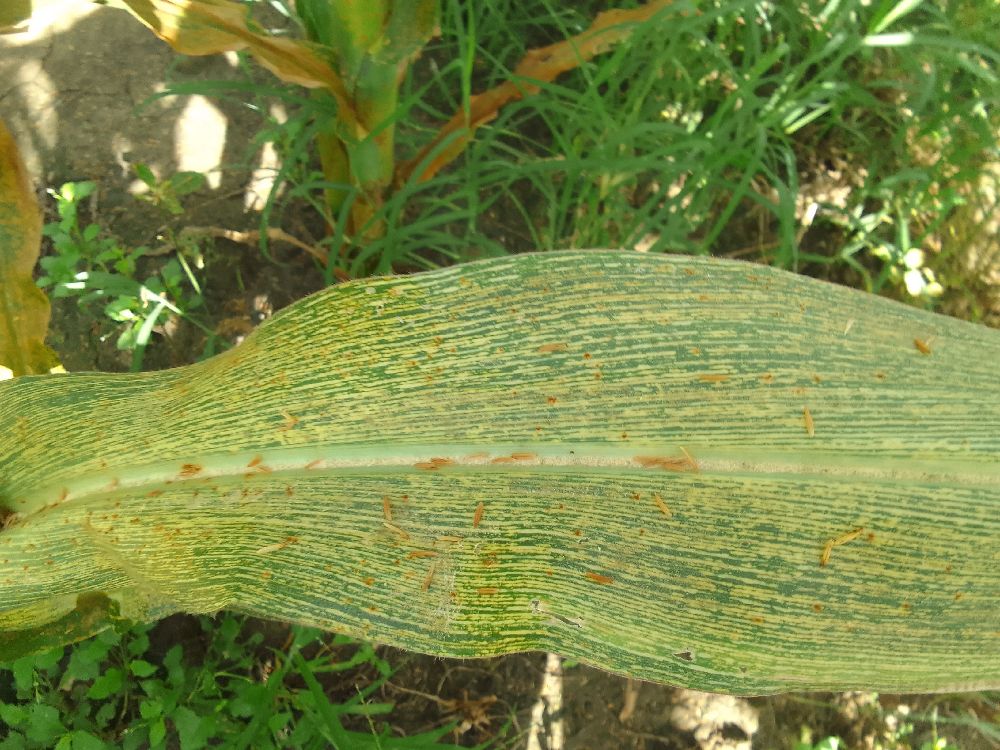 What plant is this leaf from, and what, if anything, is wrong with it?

maize, maize streak virus
